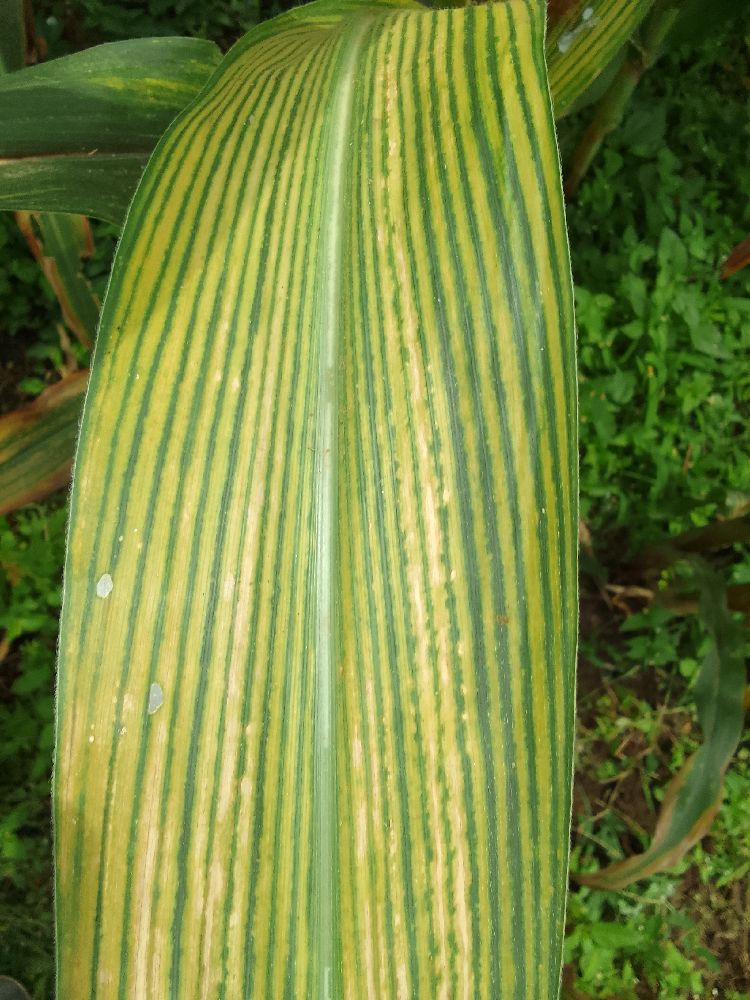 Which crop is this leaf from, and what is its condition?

maize, maize lethal necrosis
